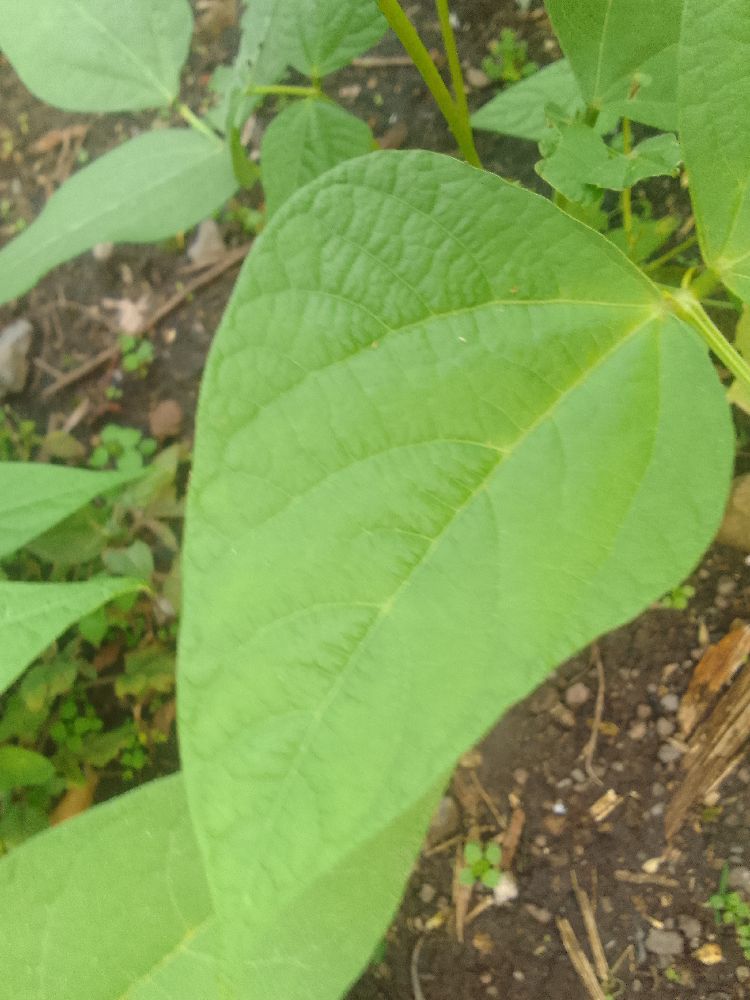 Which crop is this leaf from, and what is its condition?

common bean, healthy
